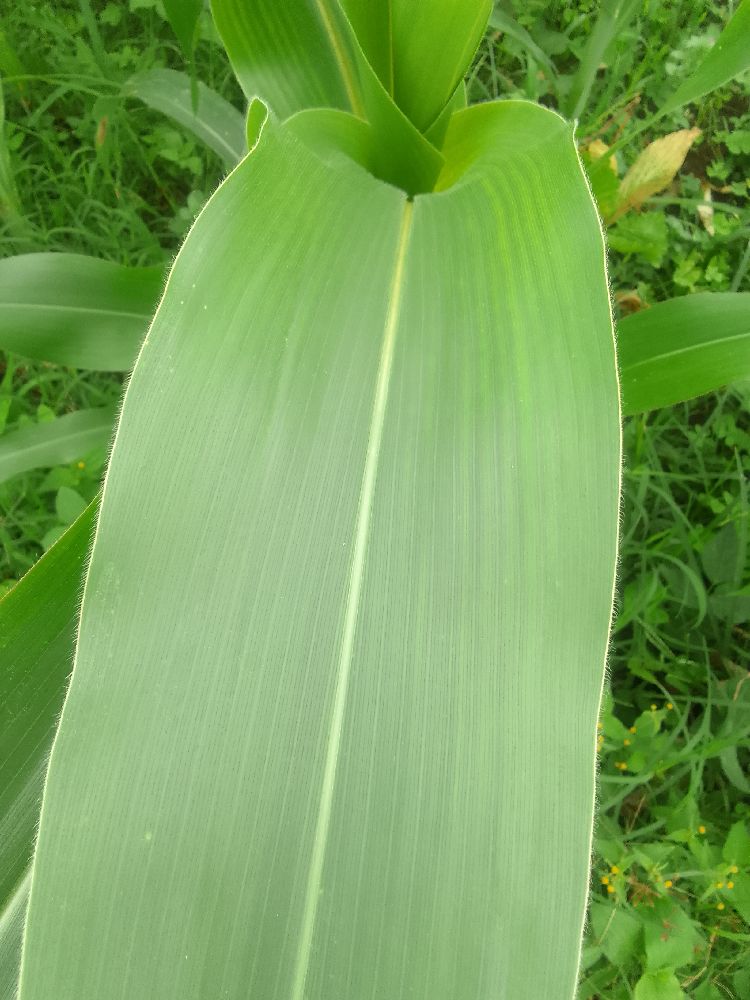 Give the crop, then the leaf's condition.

maize, healthy
